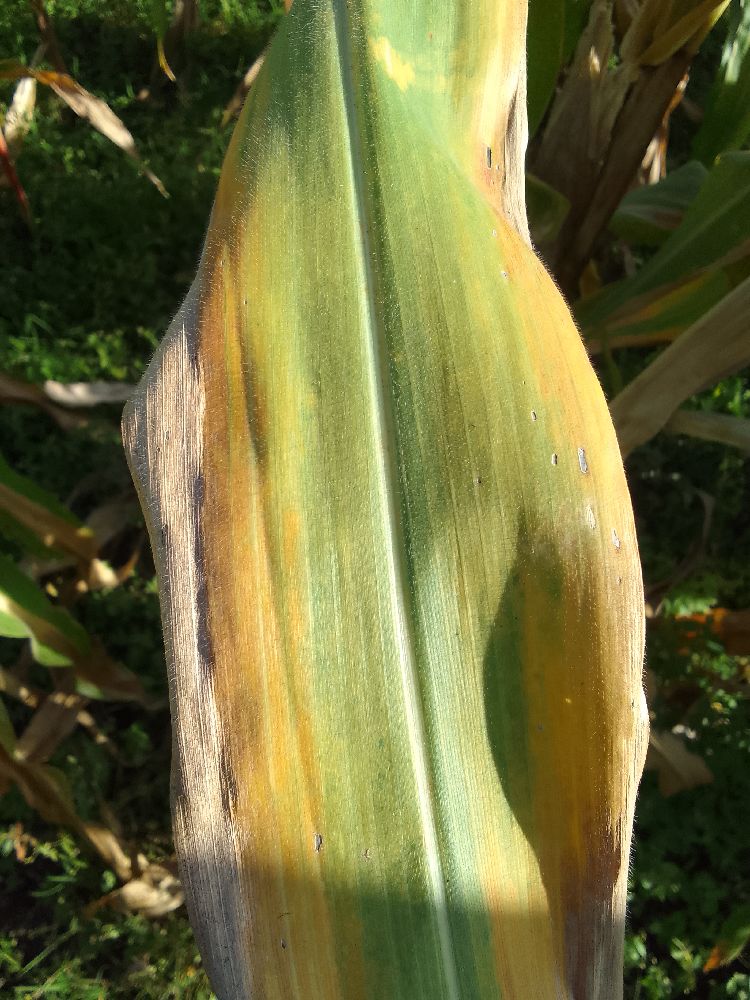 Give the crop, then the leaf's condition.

maize, maize lethal necrosis
